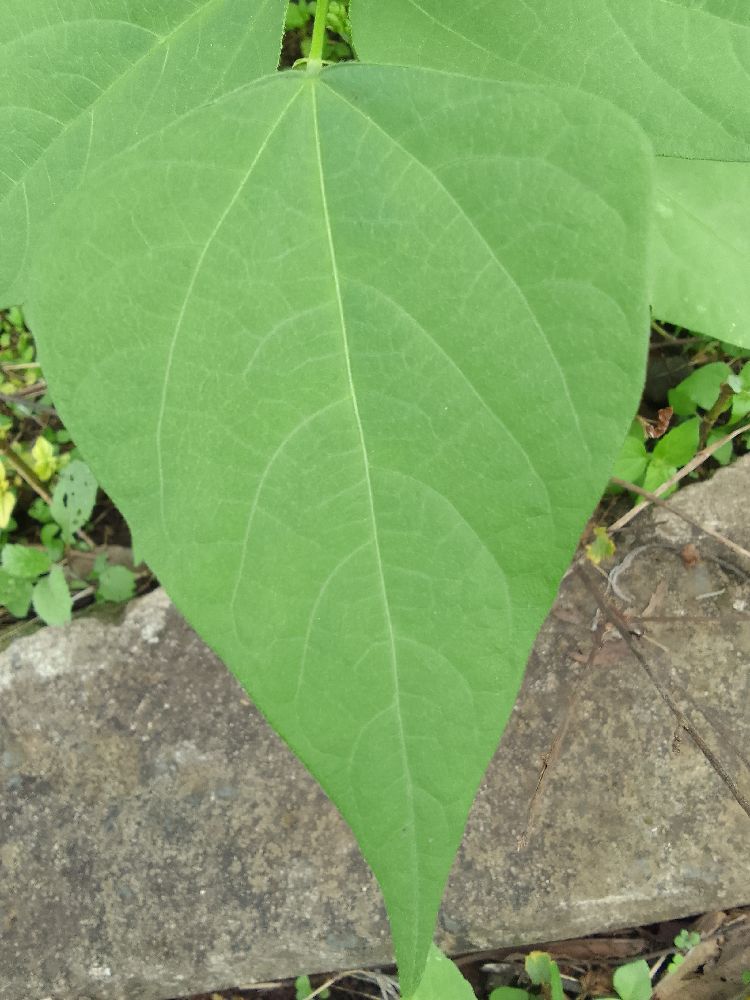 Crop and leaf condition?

common bean, healthy
